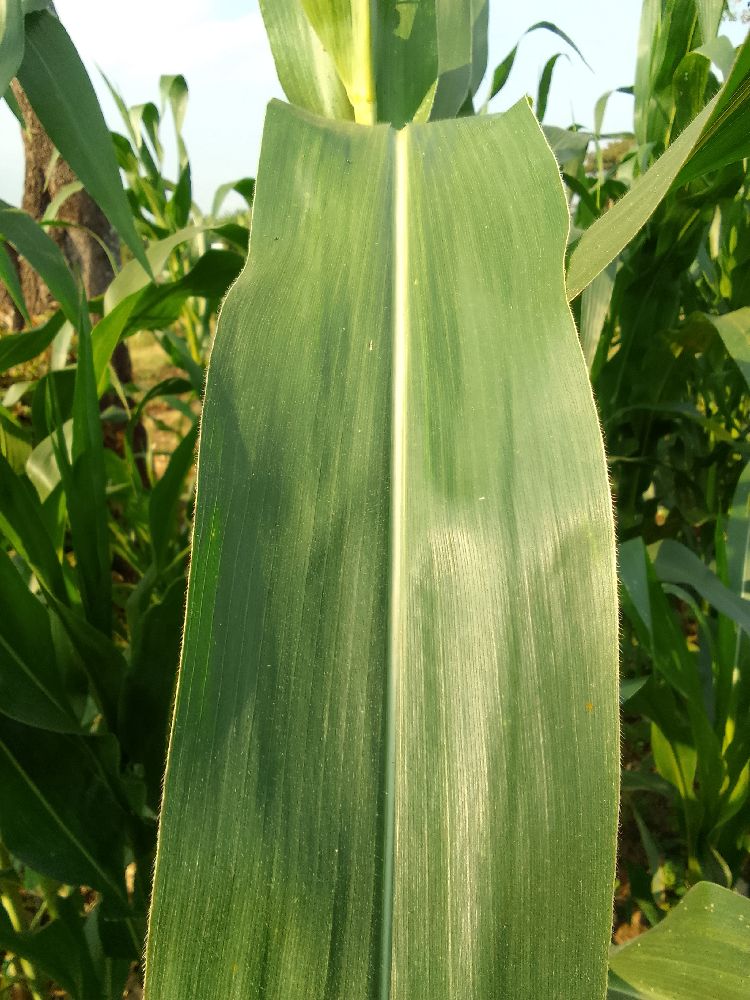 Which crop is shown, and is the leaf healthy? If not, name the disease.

maize, healthy
